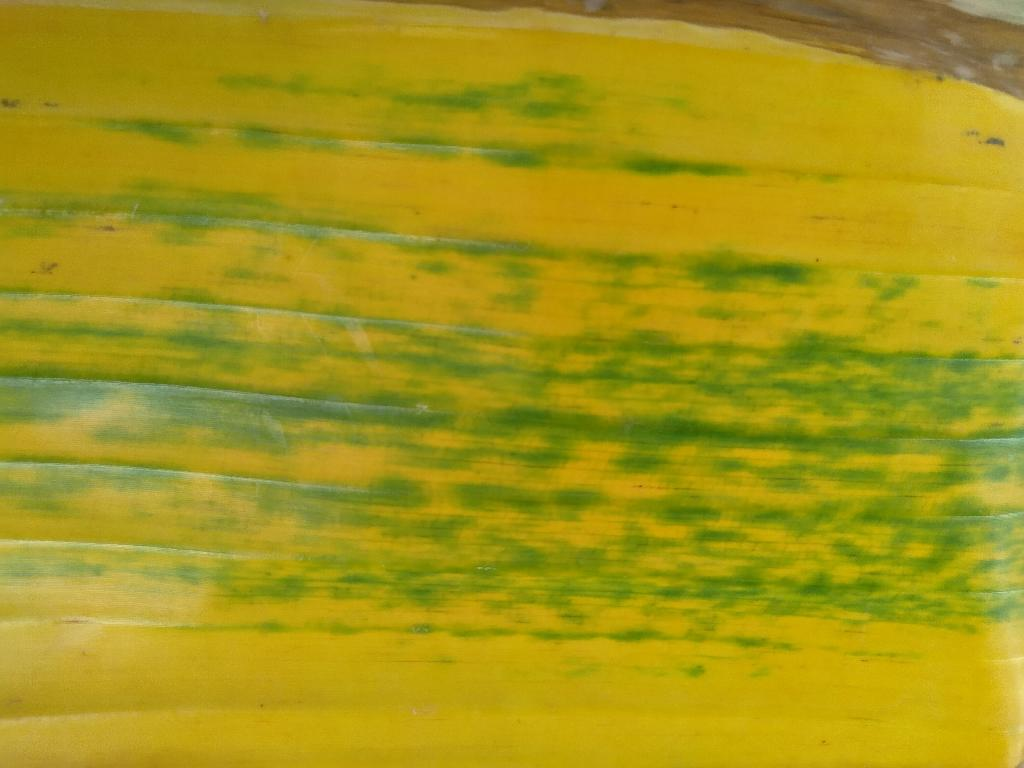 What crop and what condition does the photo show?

banana, fusarium wilt race 1
